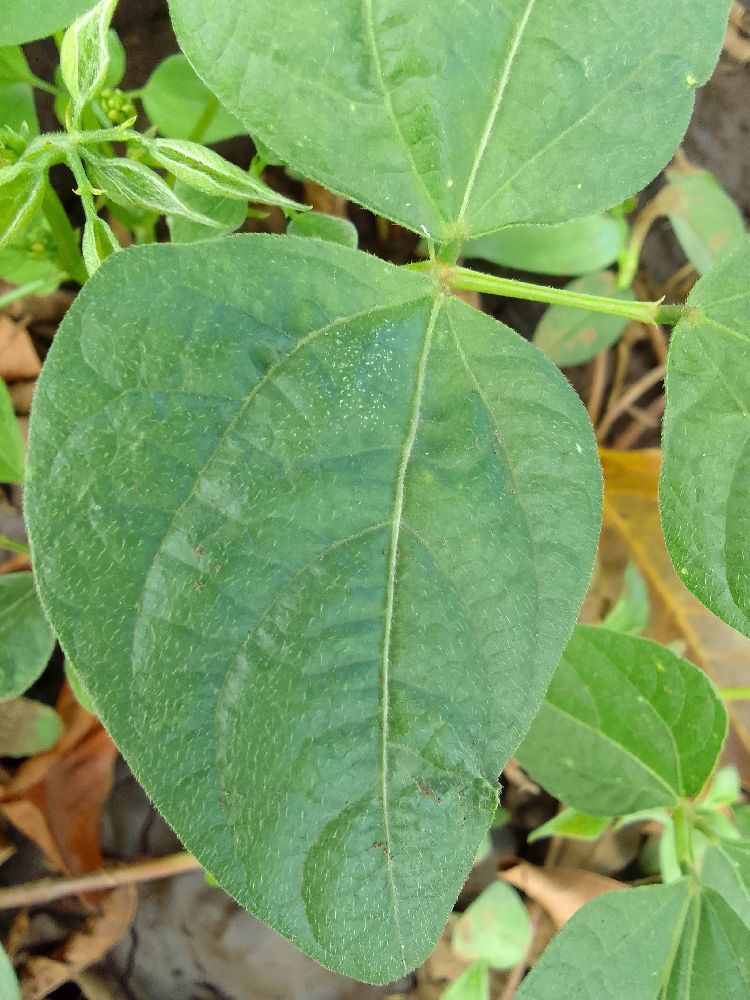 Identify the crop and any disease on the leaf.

common bean, healthy
